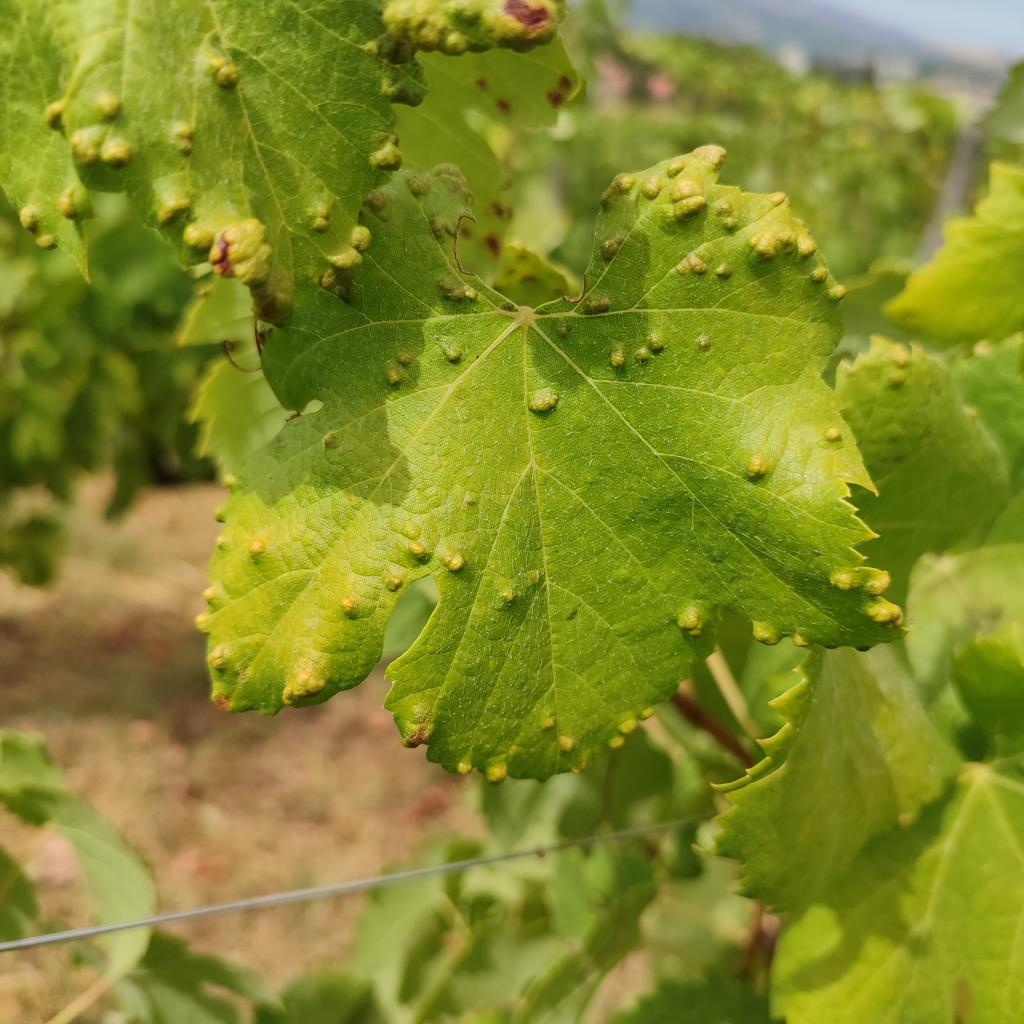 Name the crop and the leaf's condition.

grapevine, erineum mite
